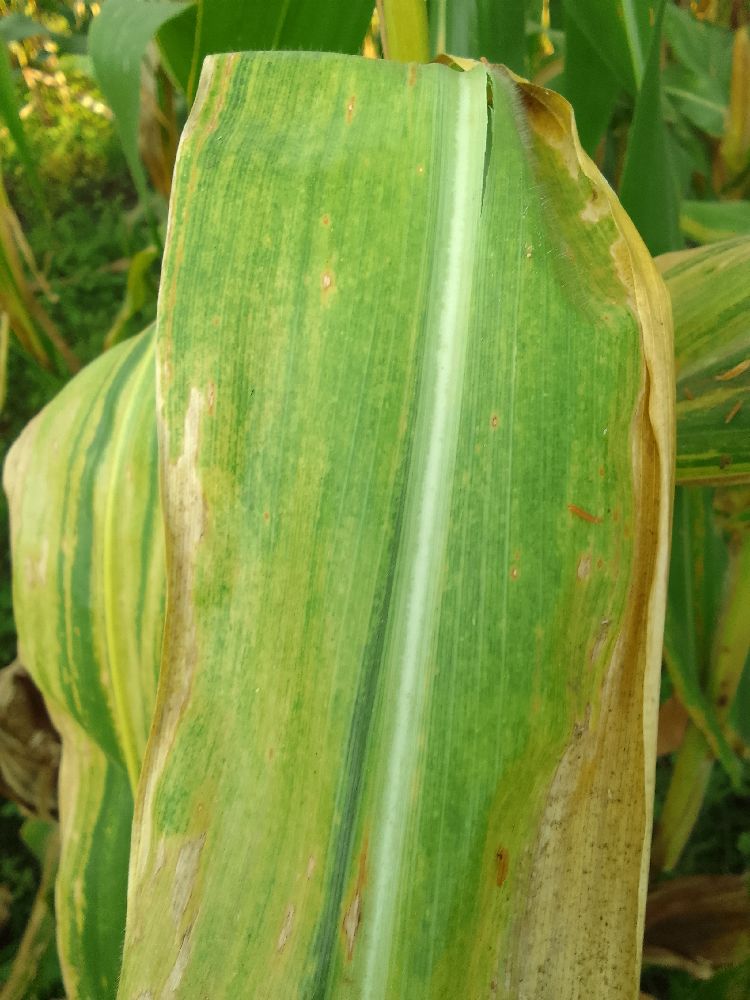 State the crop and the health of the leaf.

maize, maize lethal necrosis
